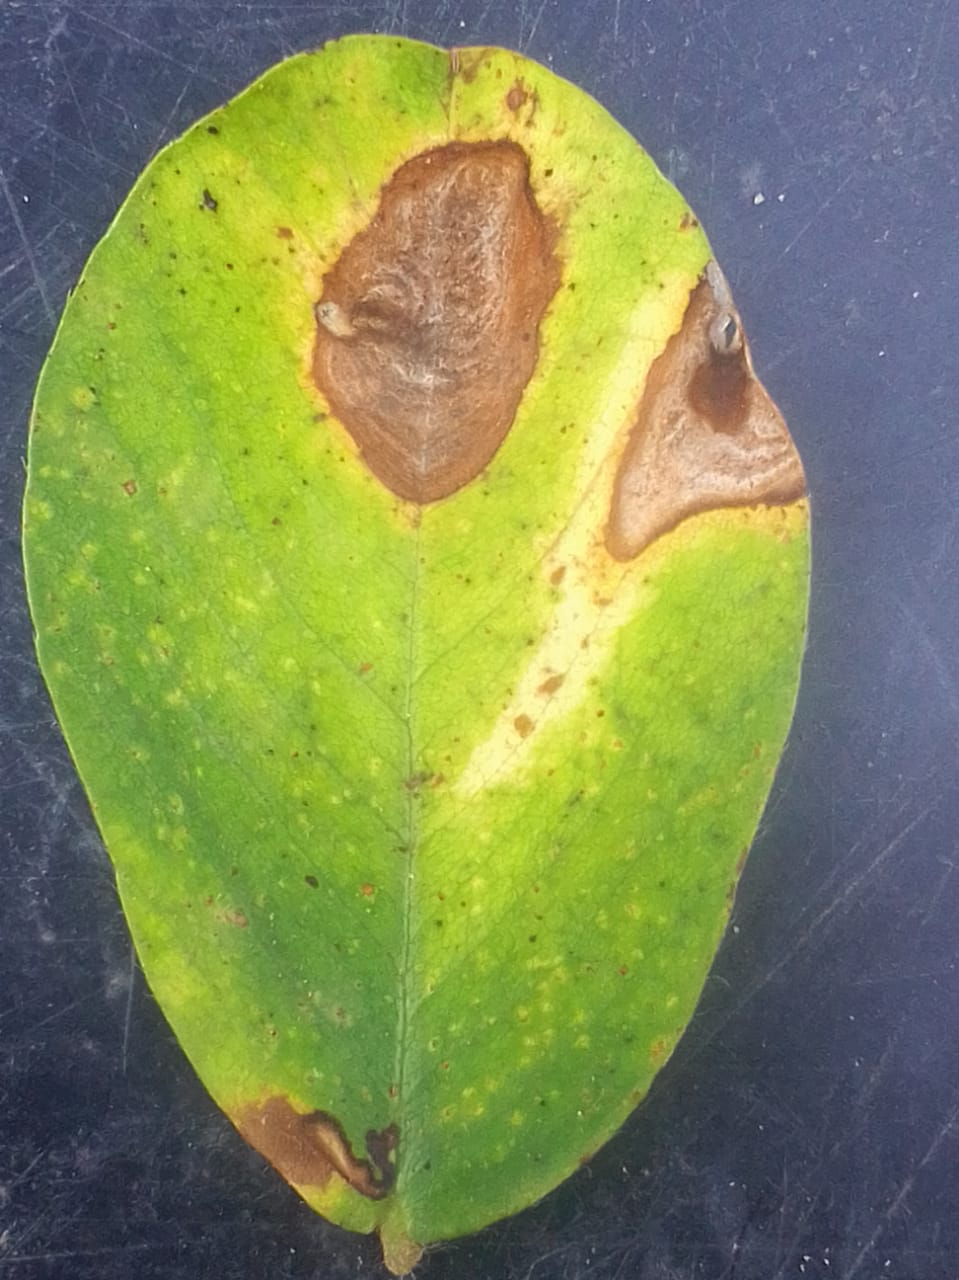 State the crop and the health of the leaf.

peanut, phoma arachidicola
